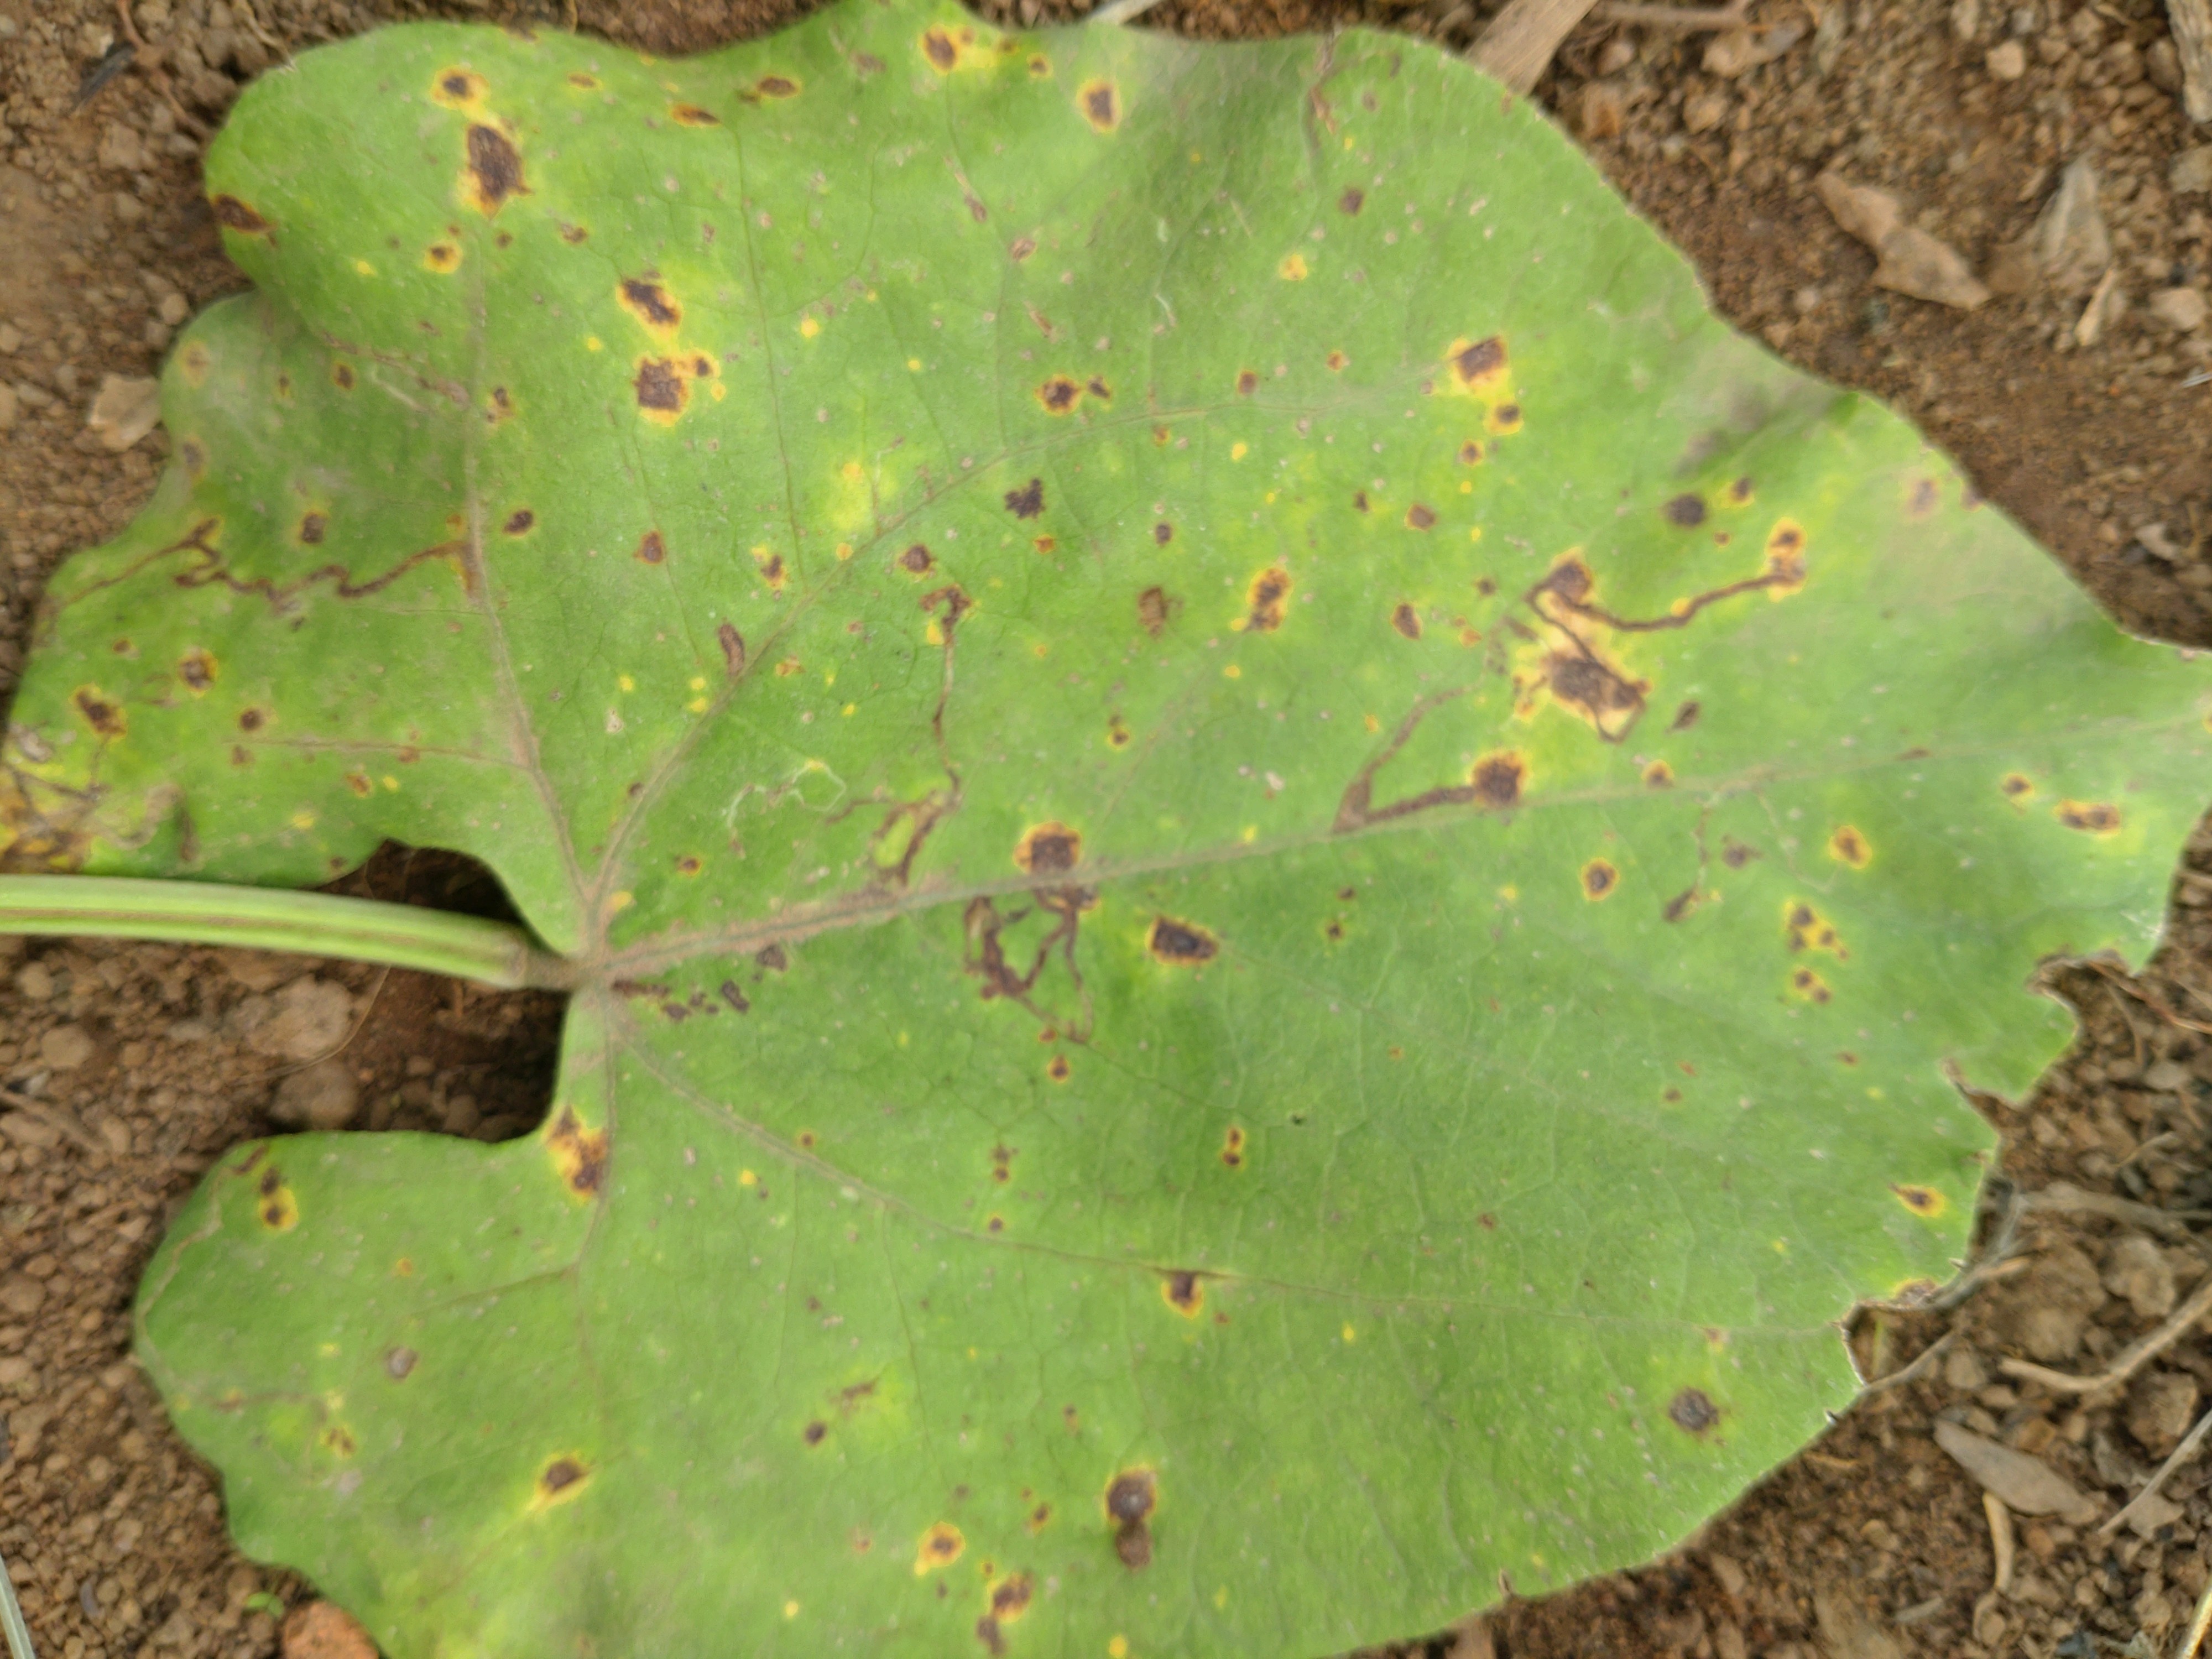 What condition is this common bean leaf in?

rust
